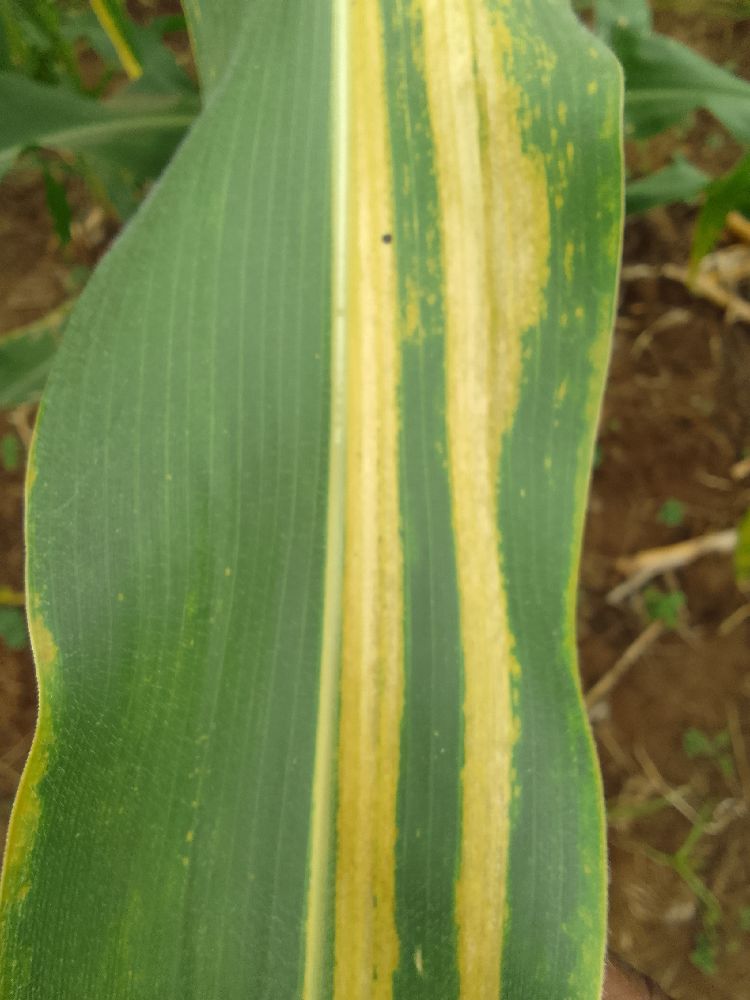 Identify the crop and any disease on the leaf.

maize, maize lethal necrosis
